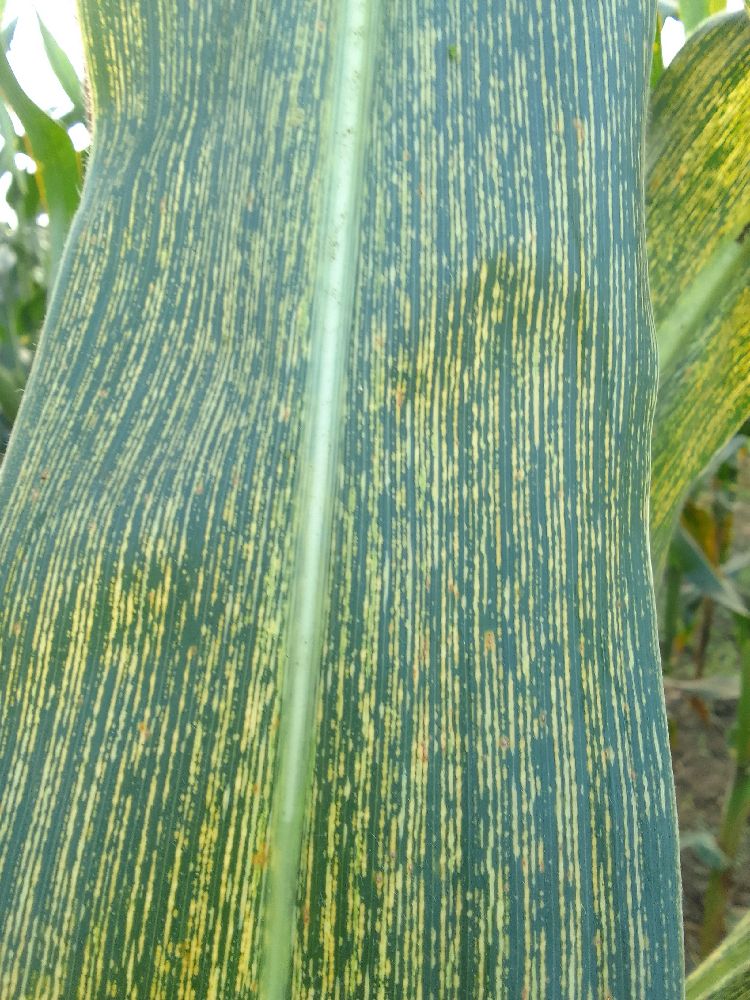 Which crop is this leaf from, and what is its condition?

maize, maize streak virus
